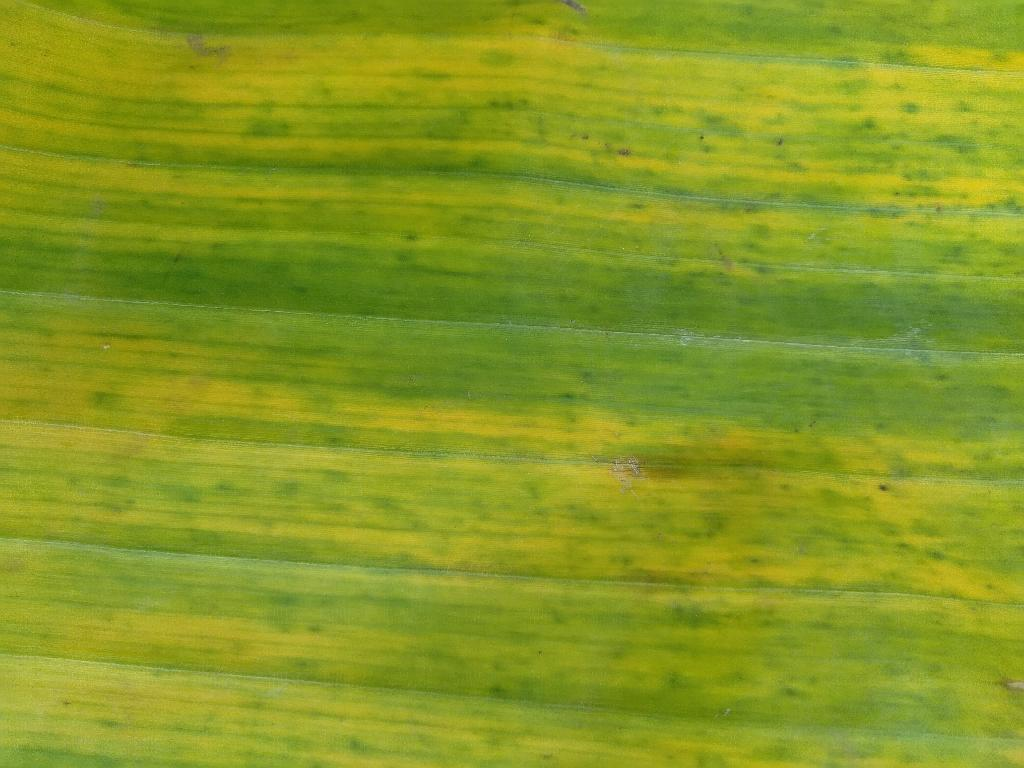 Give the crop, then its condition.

banana, fusarium wilt race 1
